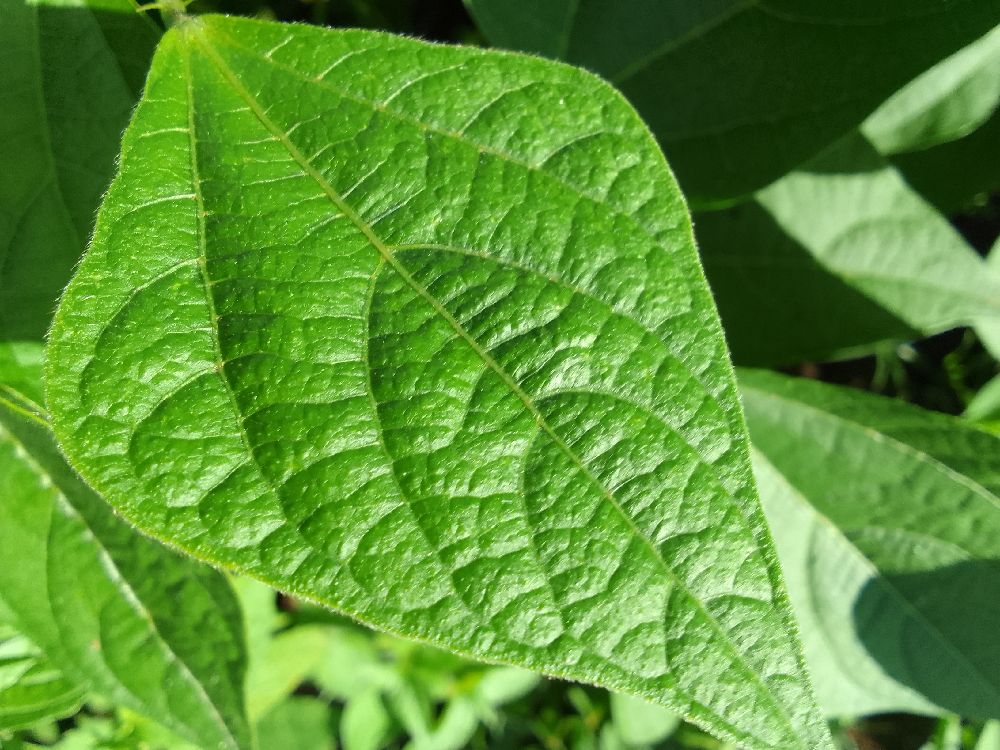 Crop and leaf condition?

common bean, healthy
